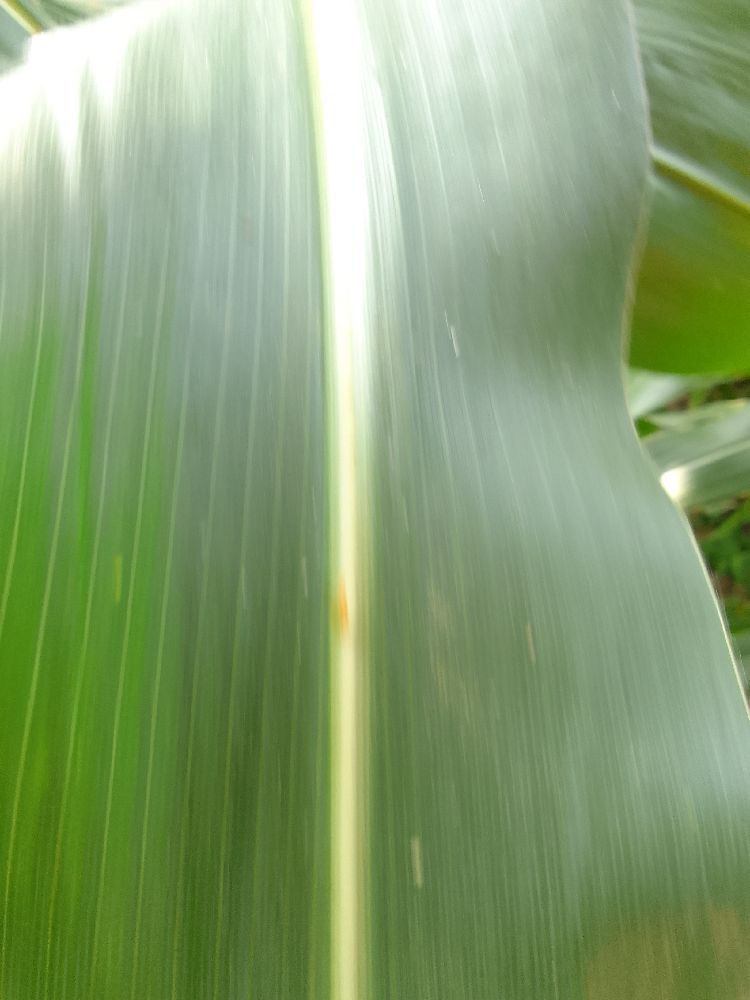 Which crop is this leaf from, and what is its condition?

maize, healthy
